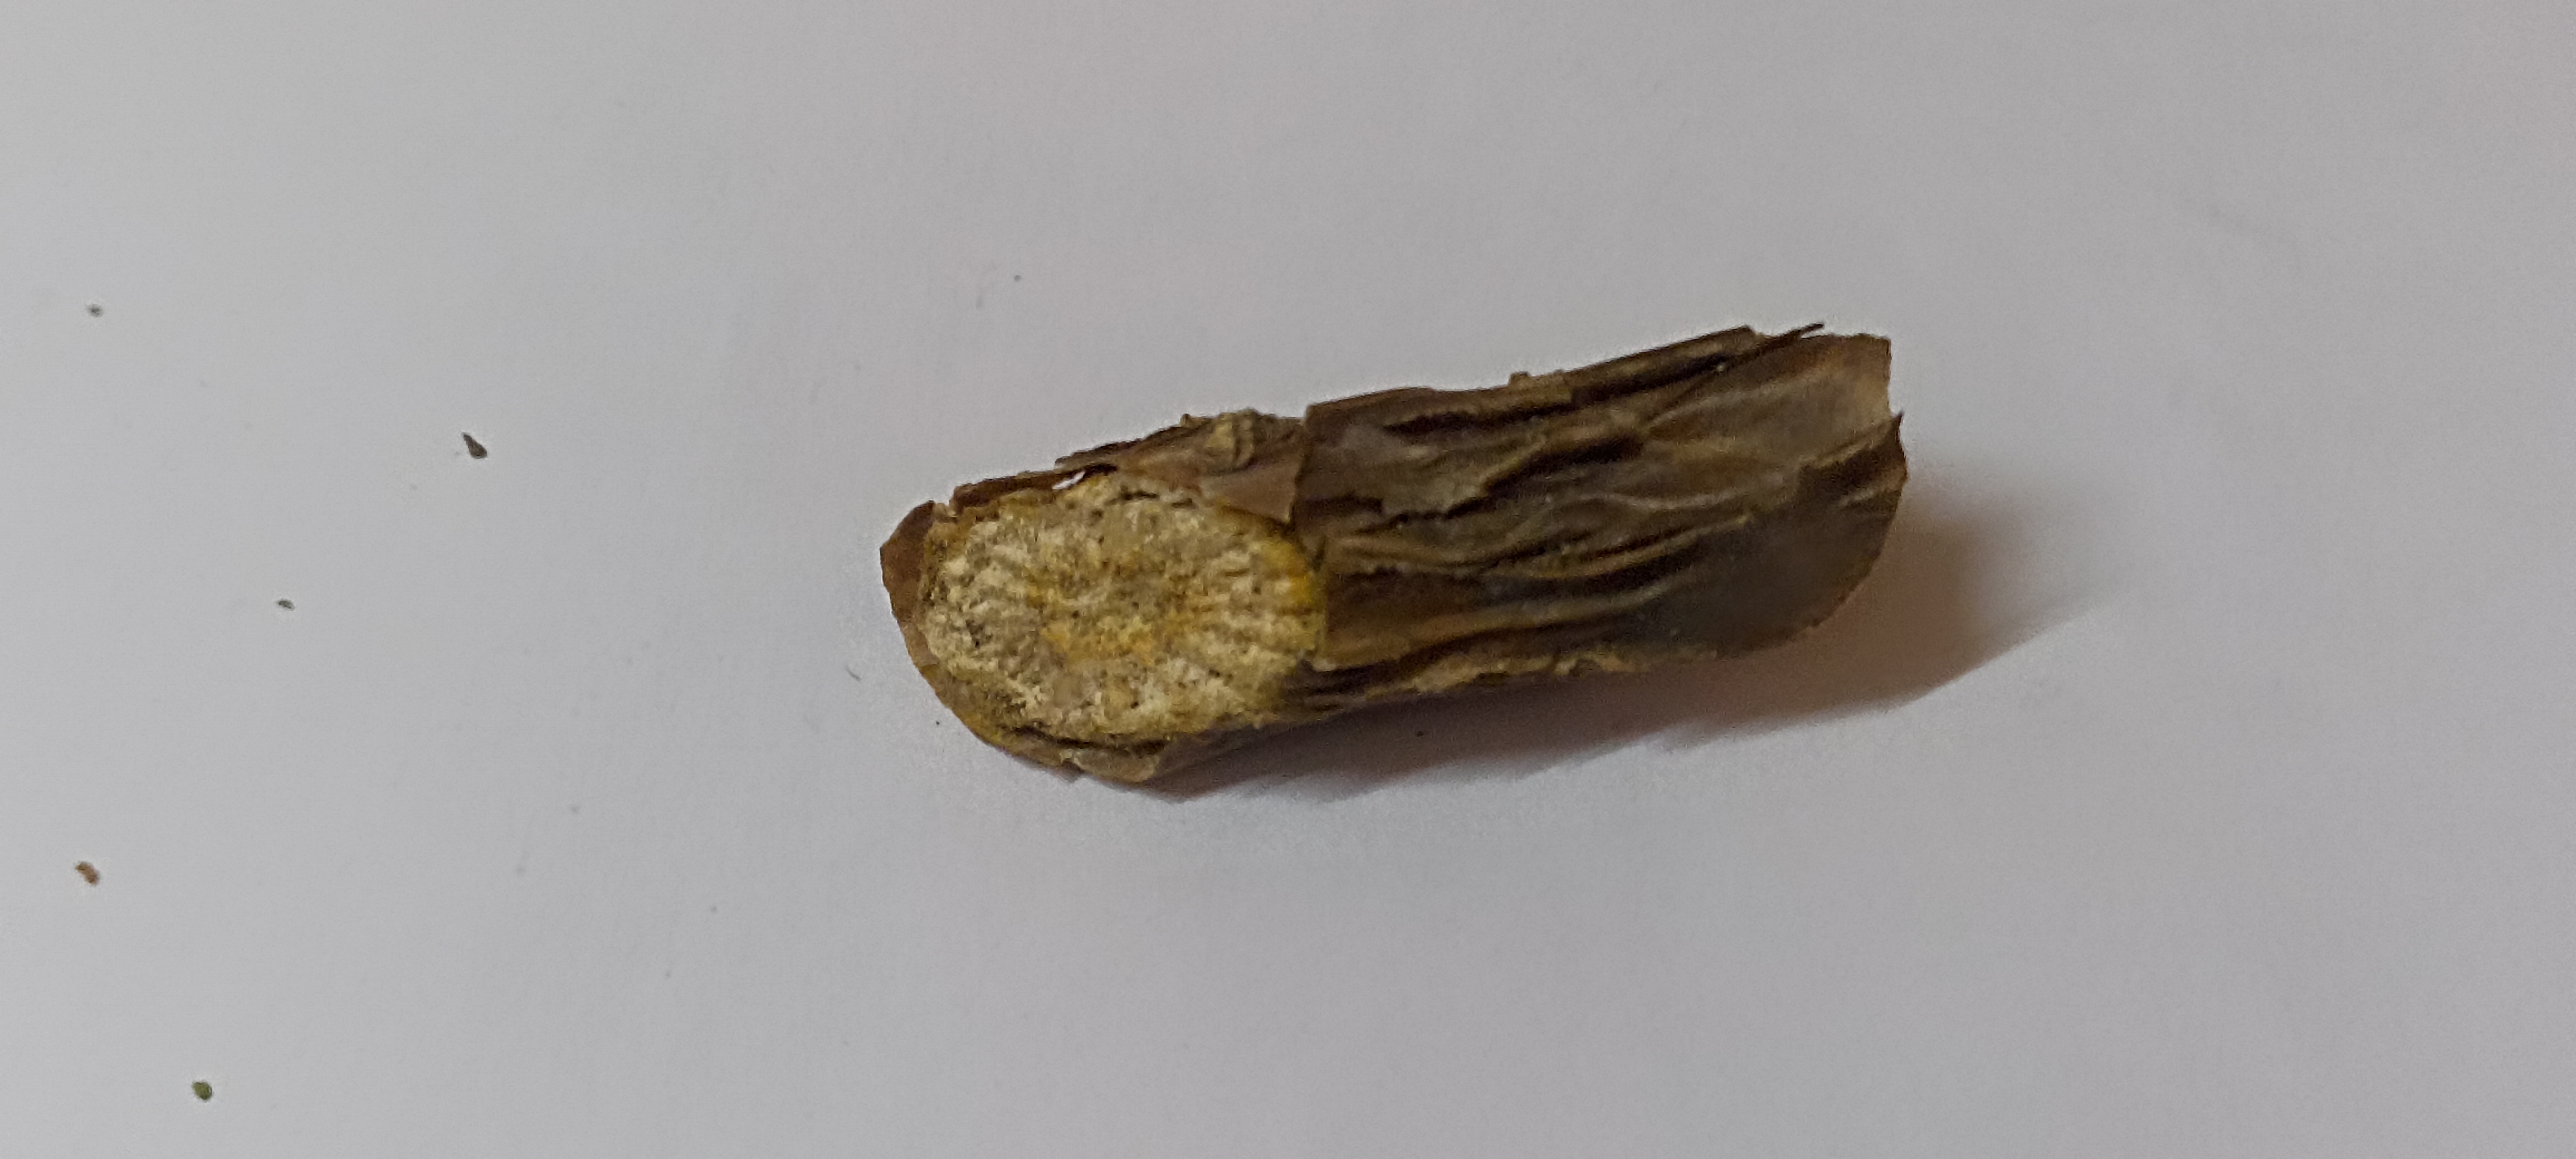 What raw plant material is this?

gulvel
